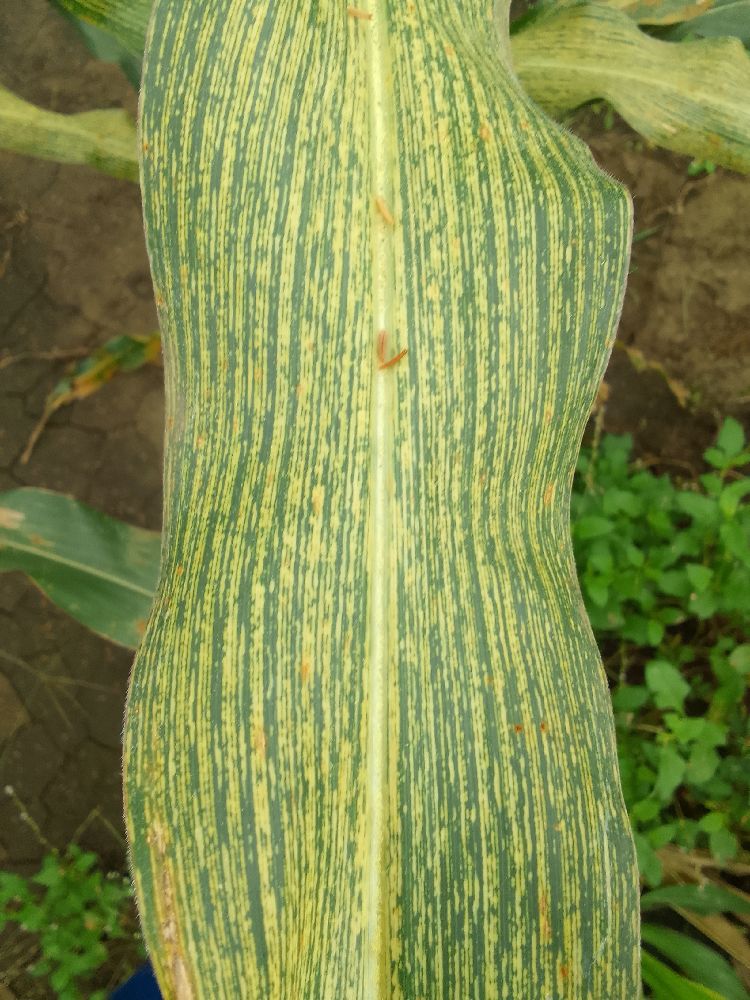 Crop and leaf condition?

maize, maize streak virus
